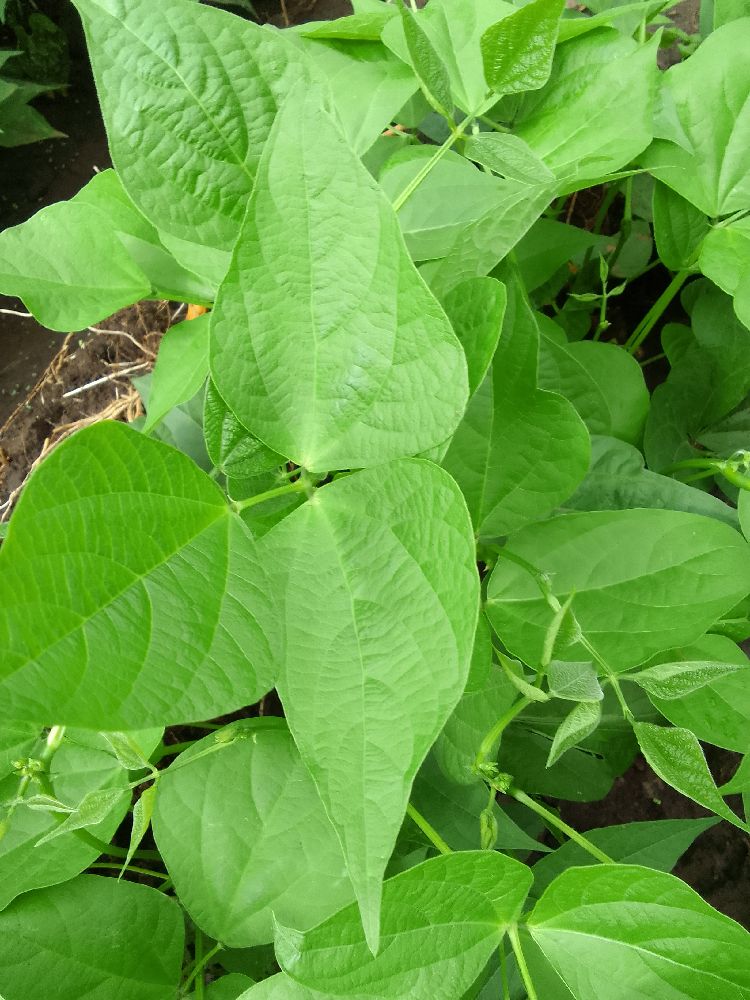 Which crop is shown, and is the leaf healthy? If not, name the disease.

common bean, healthy
